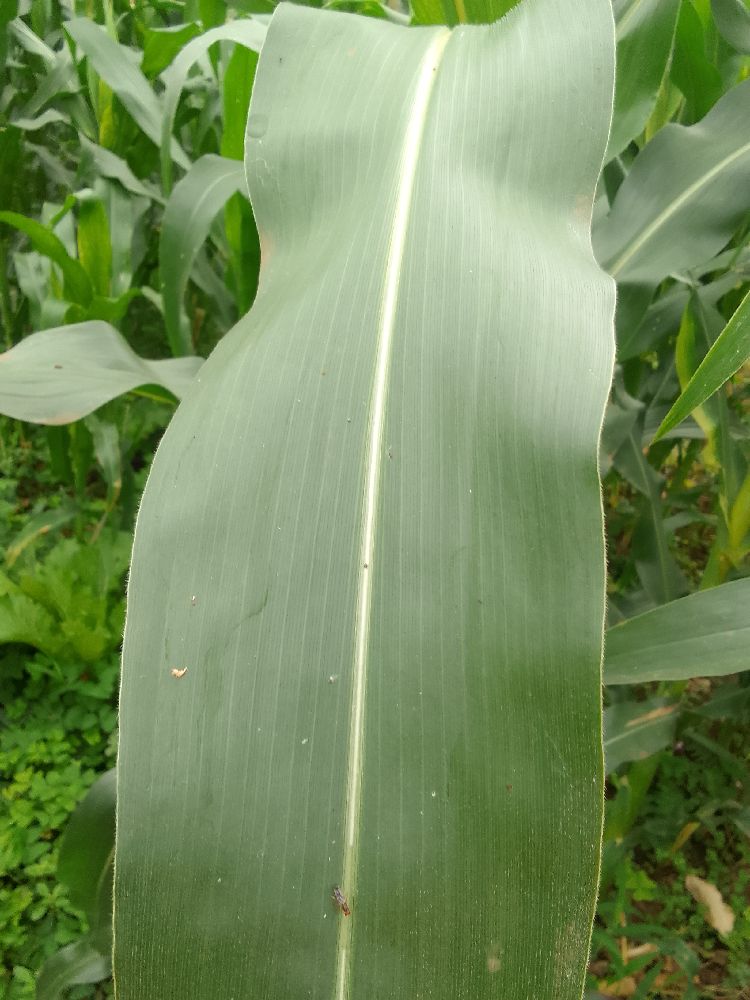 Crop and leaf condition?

maize, healthy
